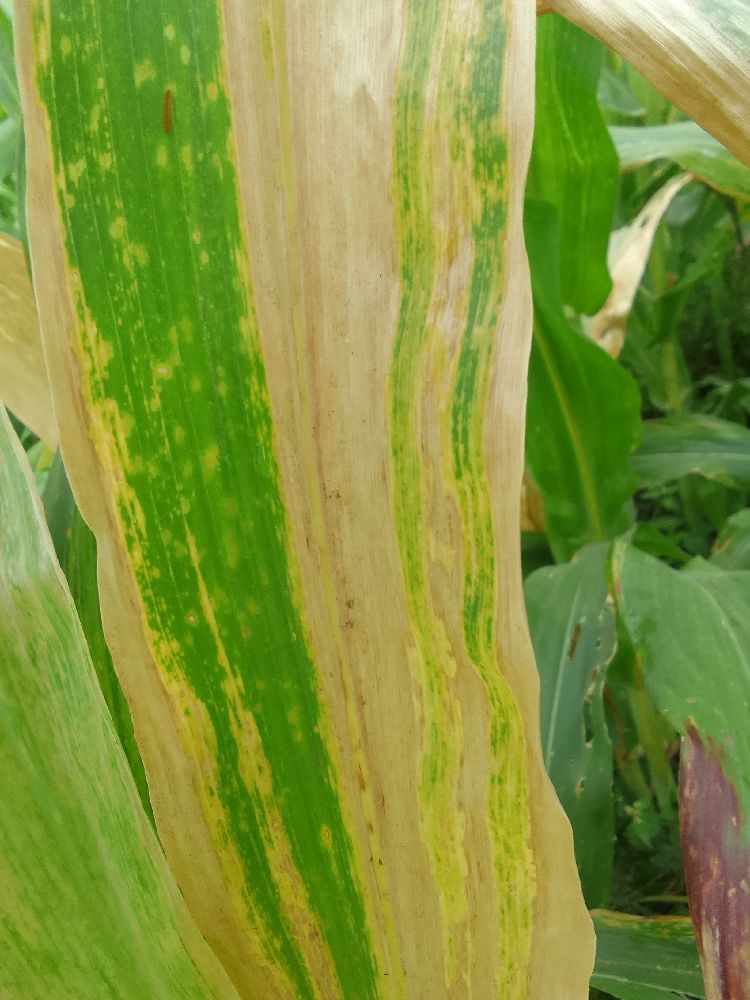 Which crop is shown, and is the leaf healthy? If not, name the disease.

maize, maize lethal necrosis
